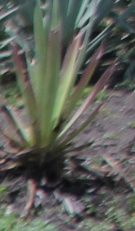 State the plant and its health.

agave, small
